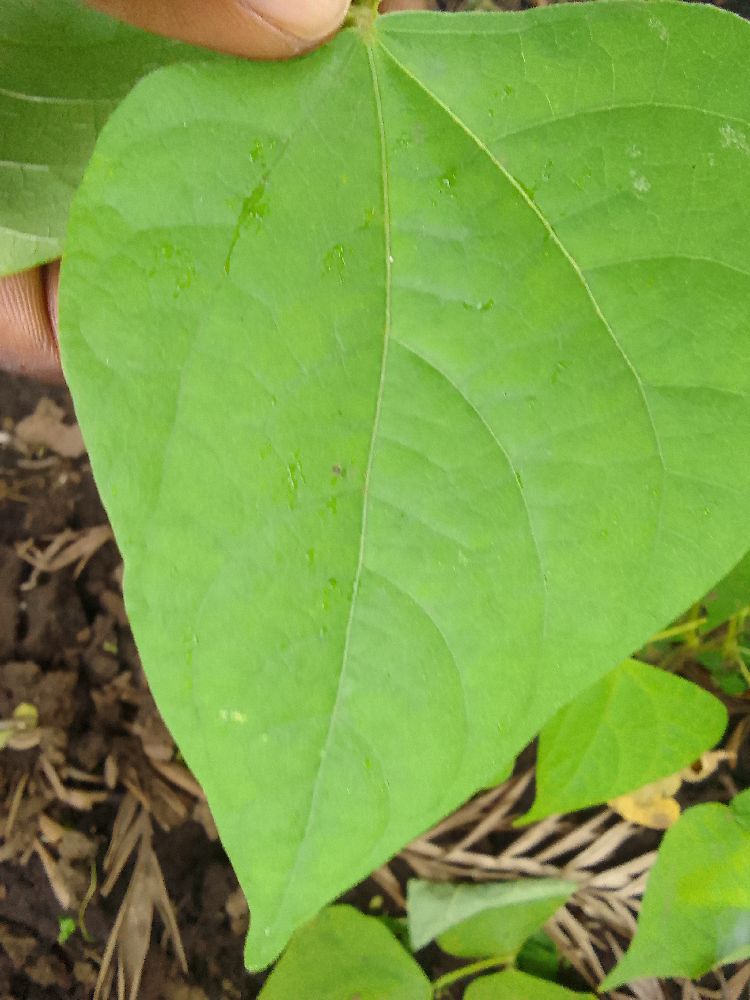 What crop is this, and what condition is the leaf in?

common bean, healthy
